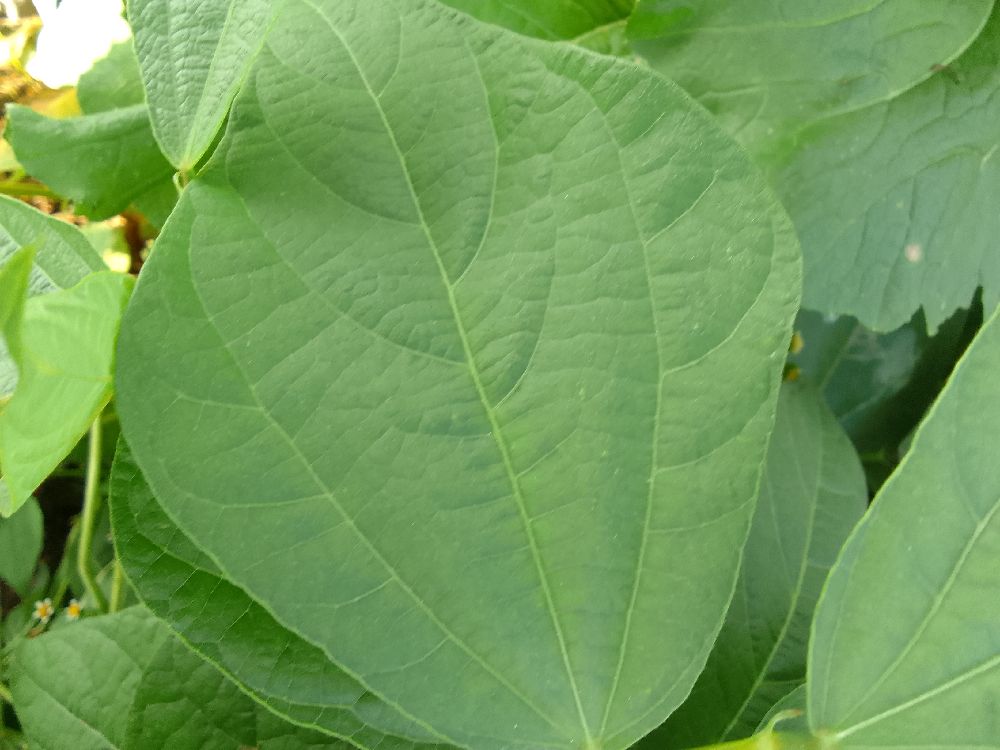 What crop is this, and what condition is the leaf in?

common bean, healthy
